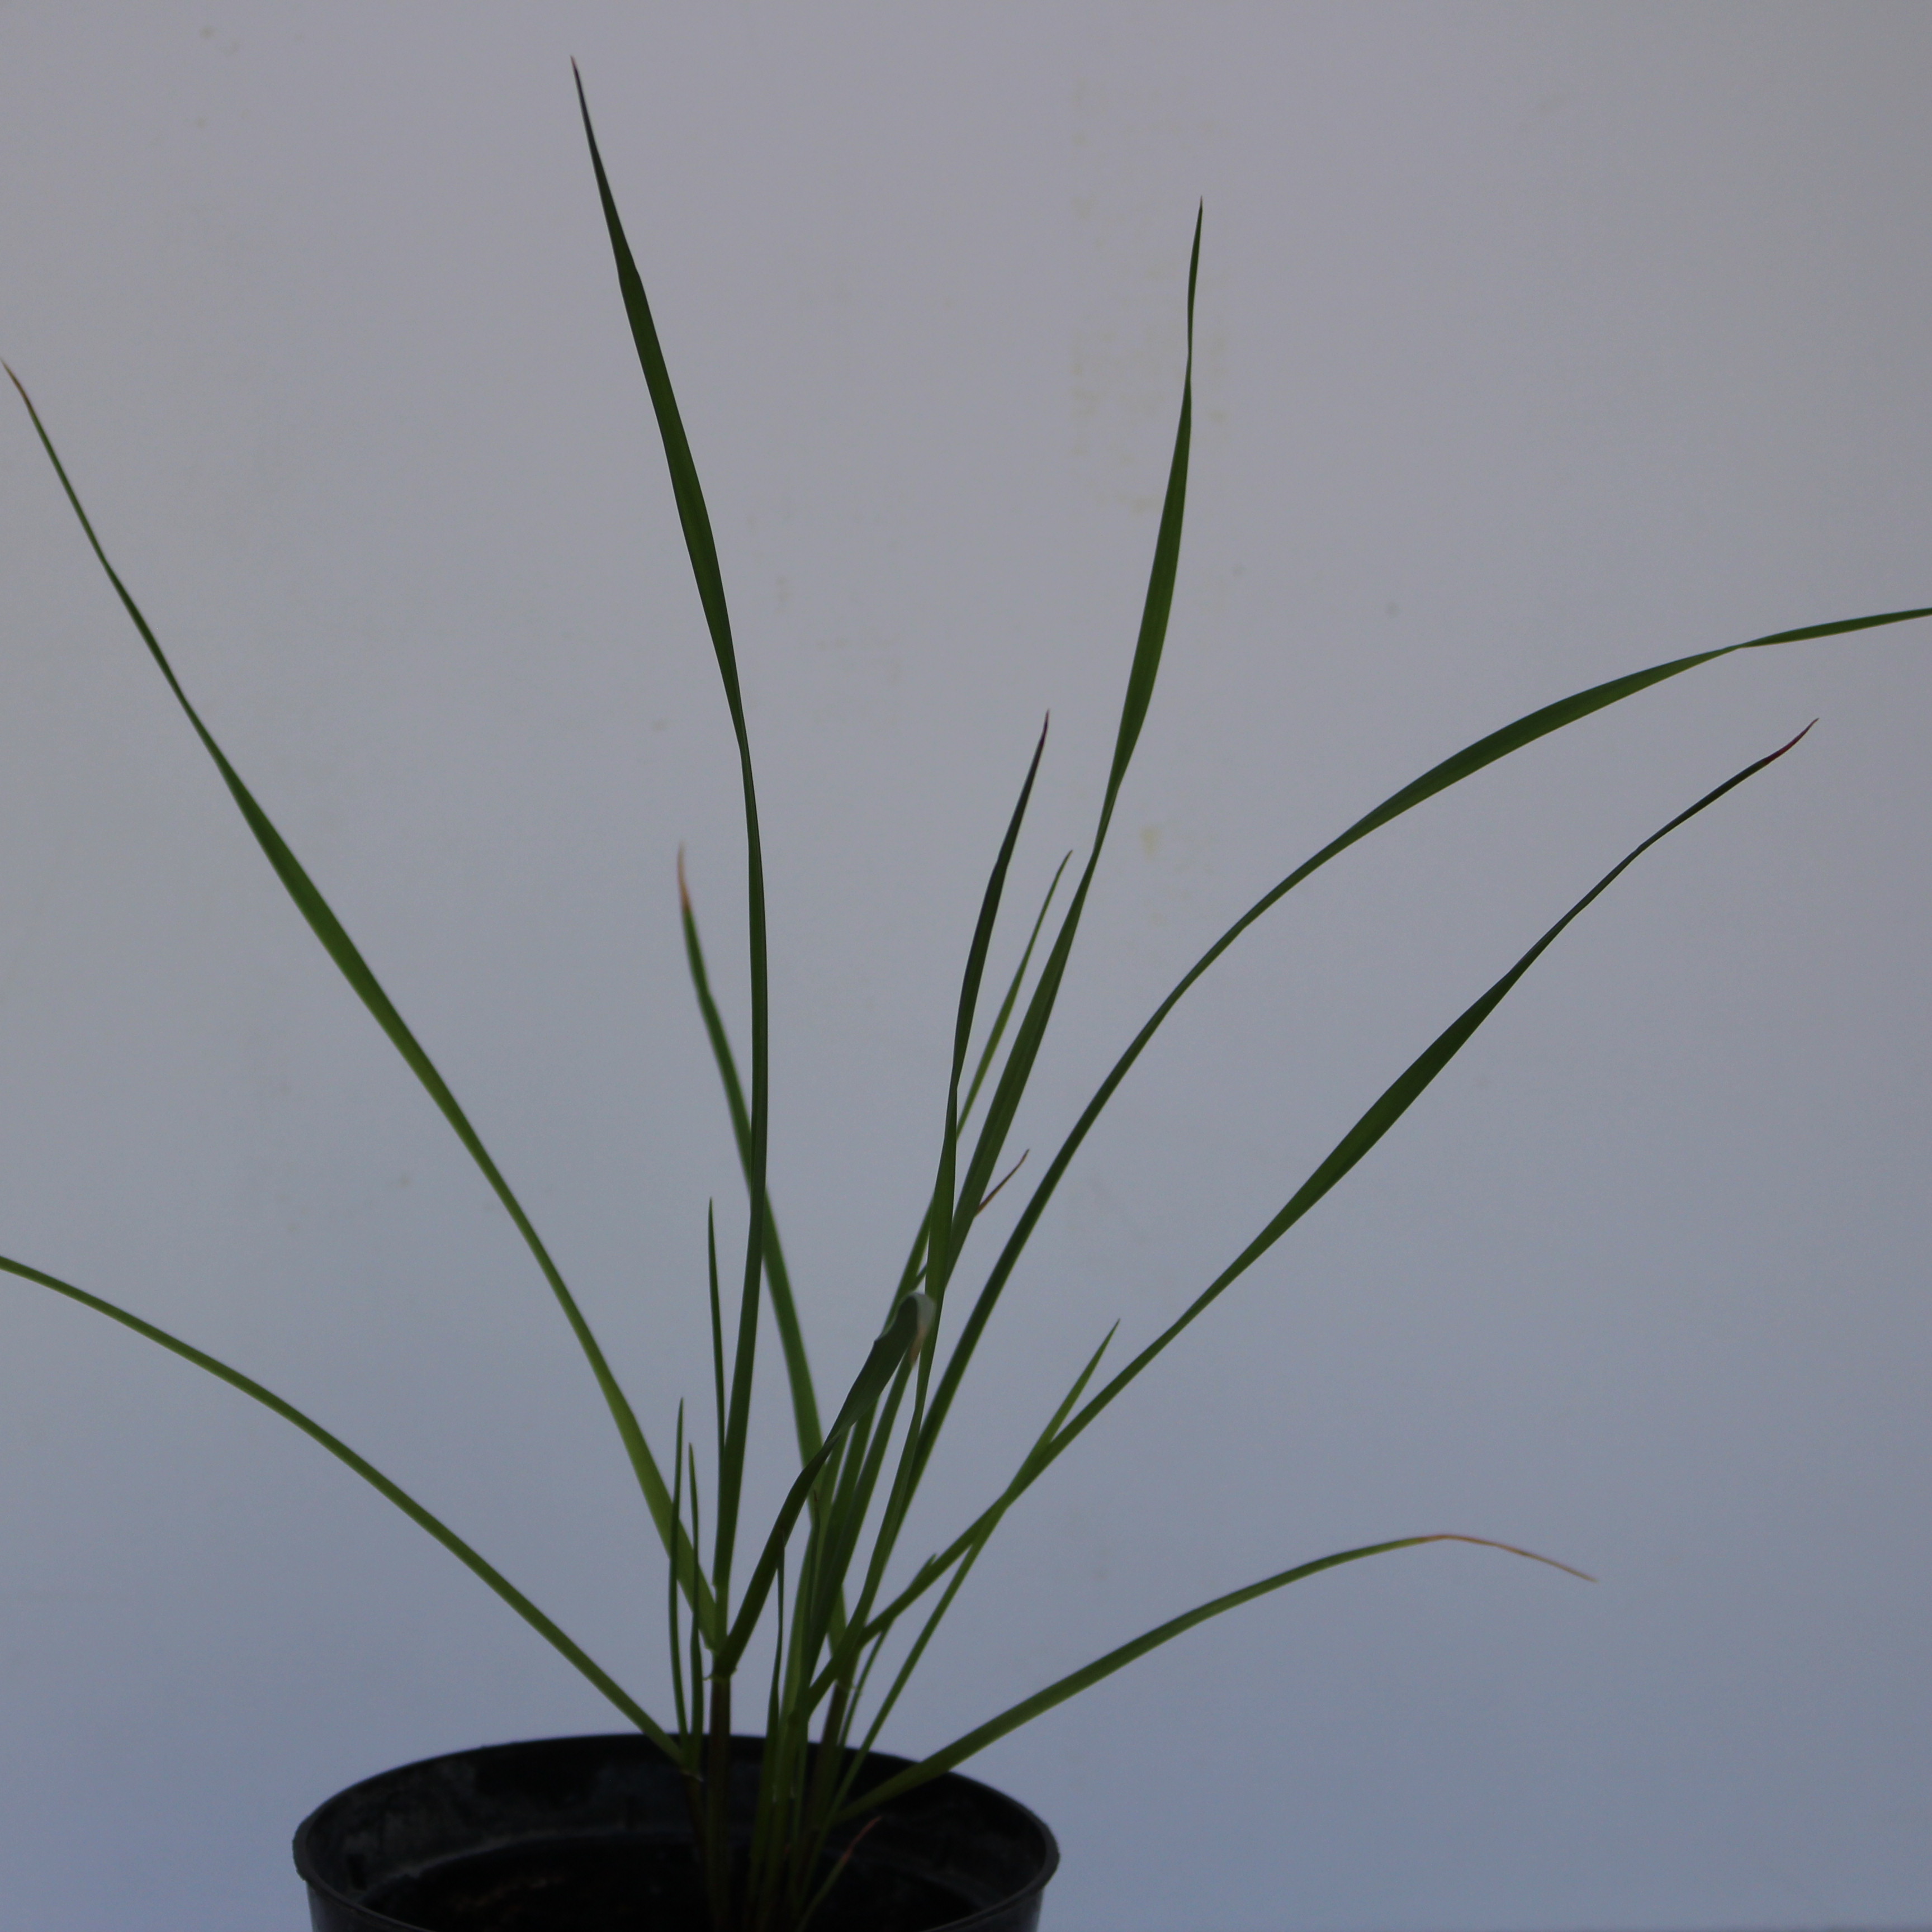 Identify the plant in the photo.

Lolium multiflorum
